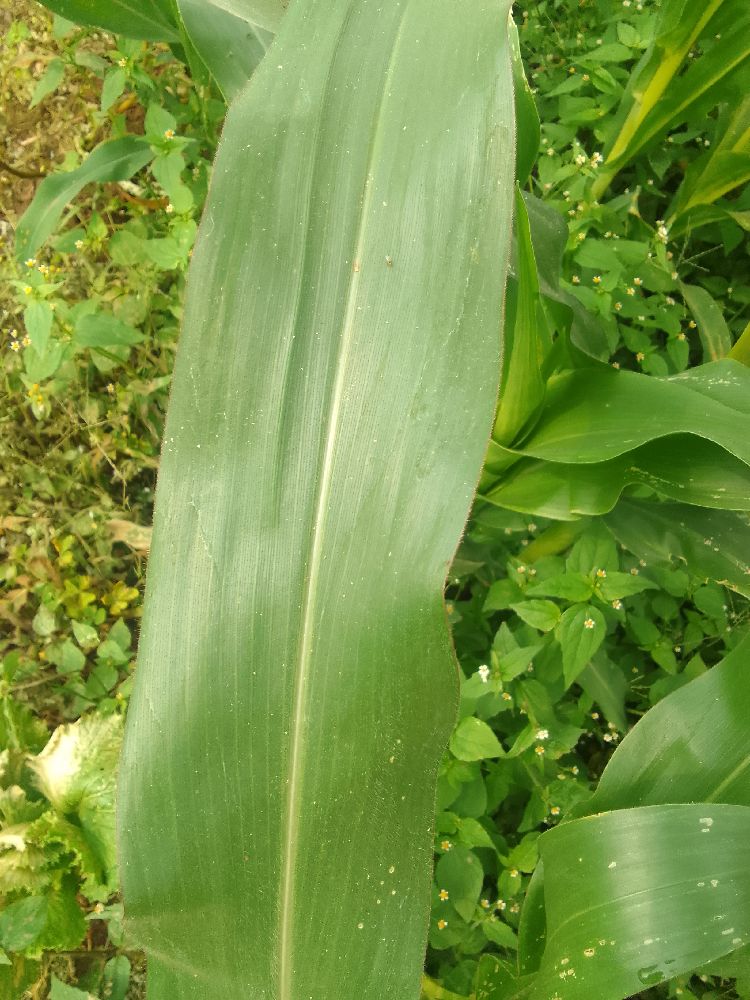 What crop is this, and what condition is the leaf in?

maize, healthy
